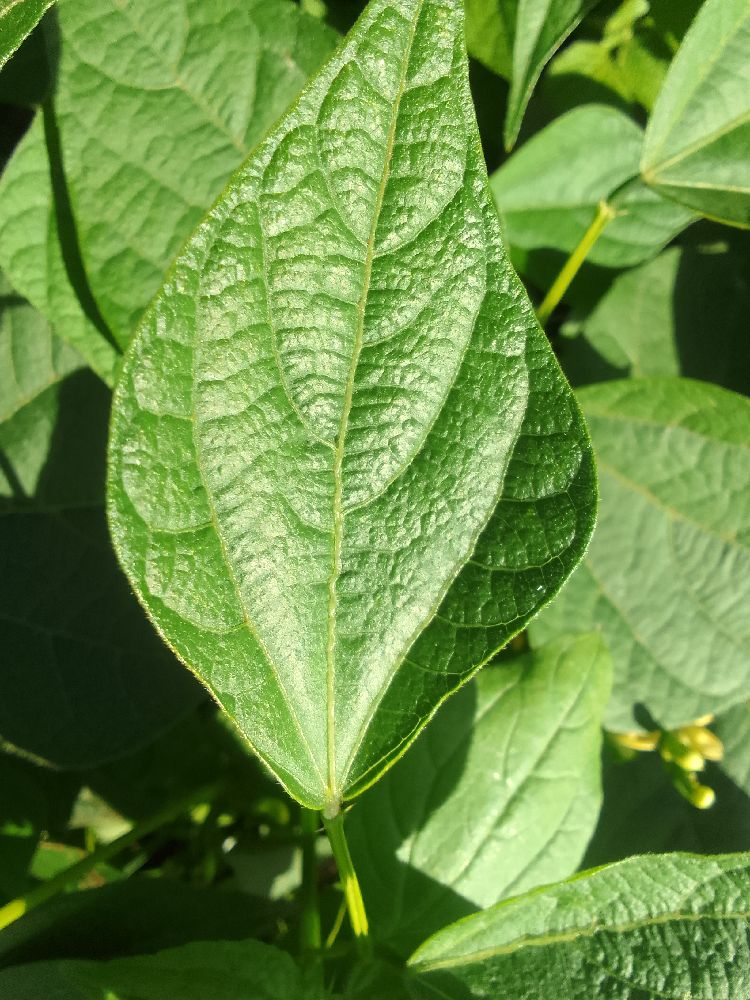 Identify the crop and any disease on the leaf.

common bean, healthy
